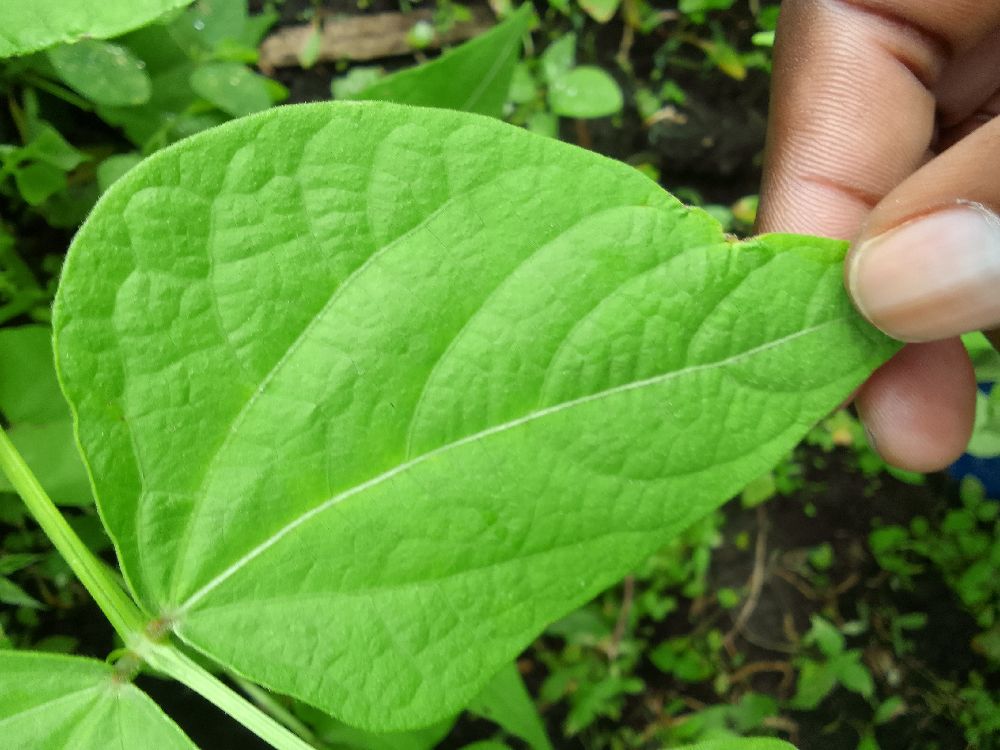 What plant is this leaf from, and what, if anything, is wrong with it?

common bean, healthy
